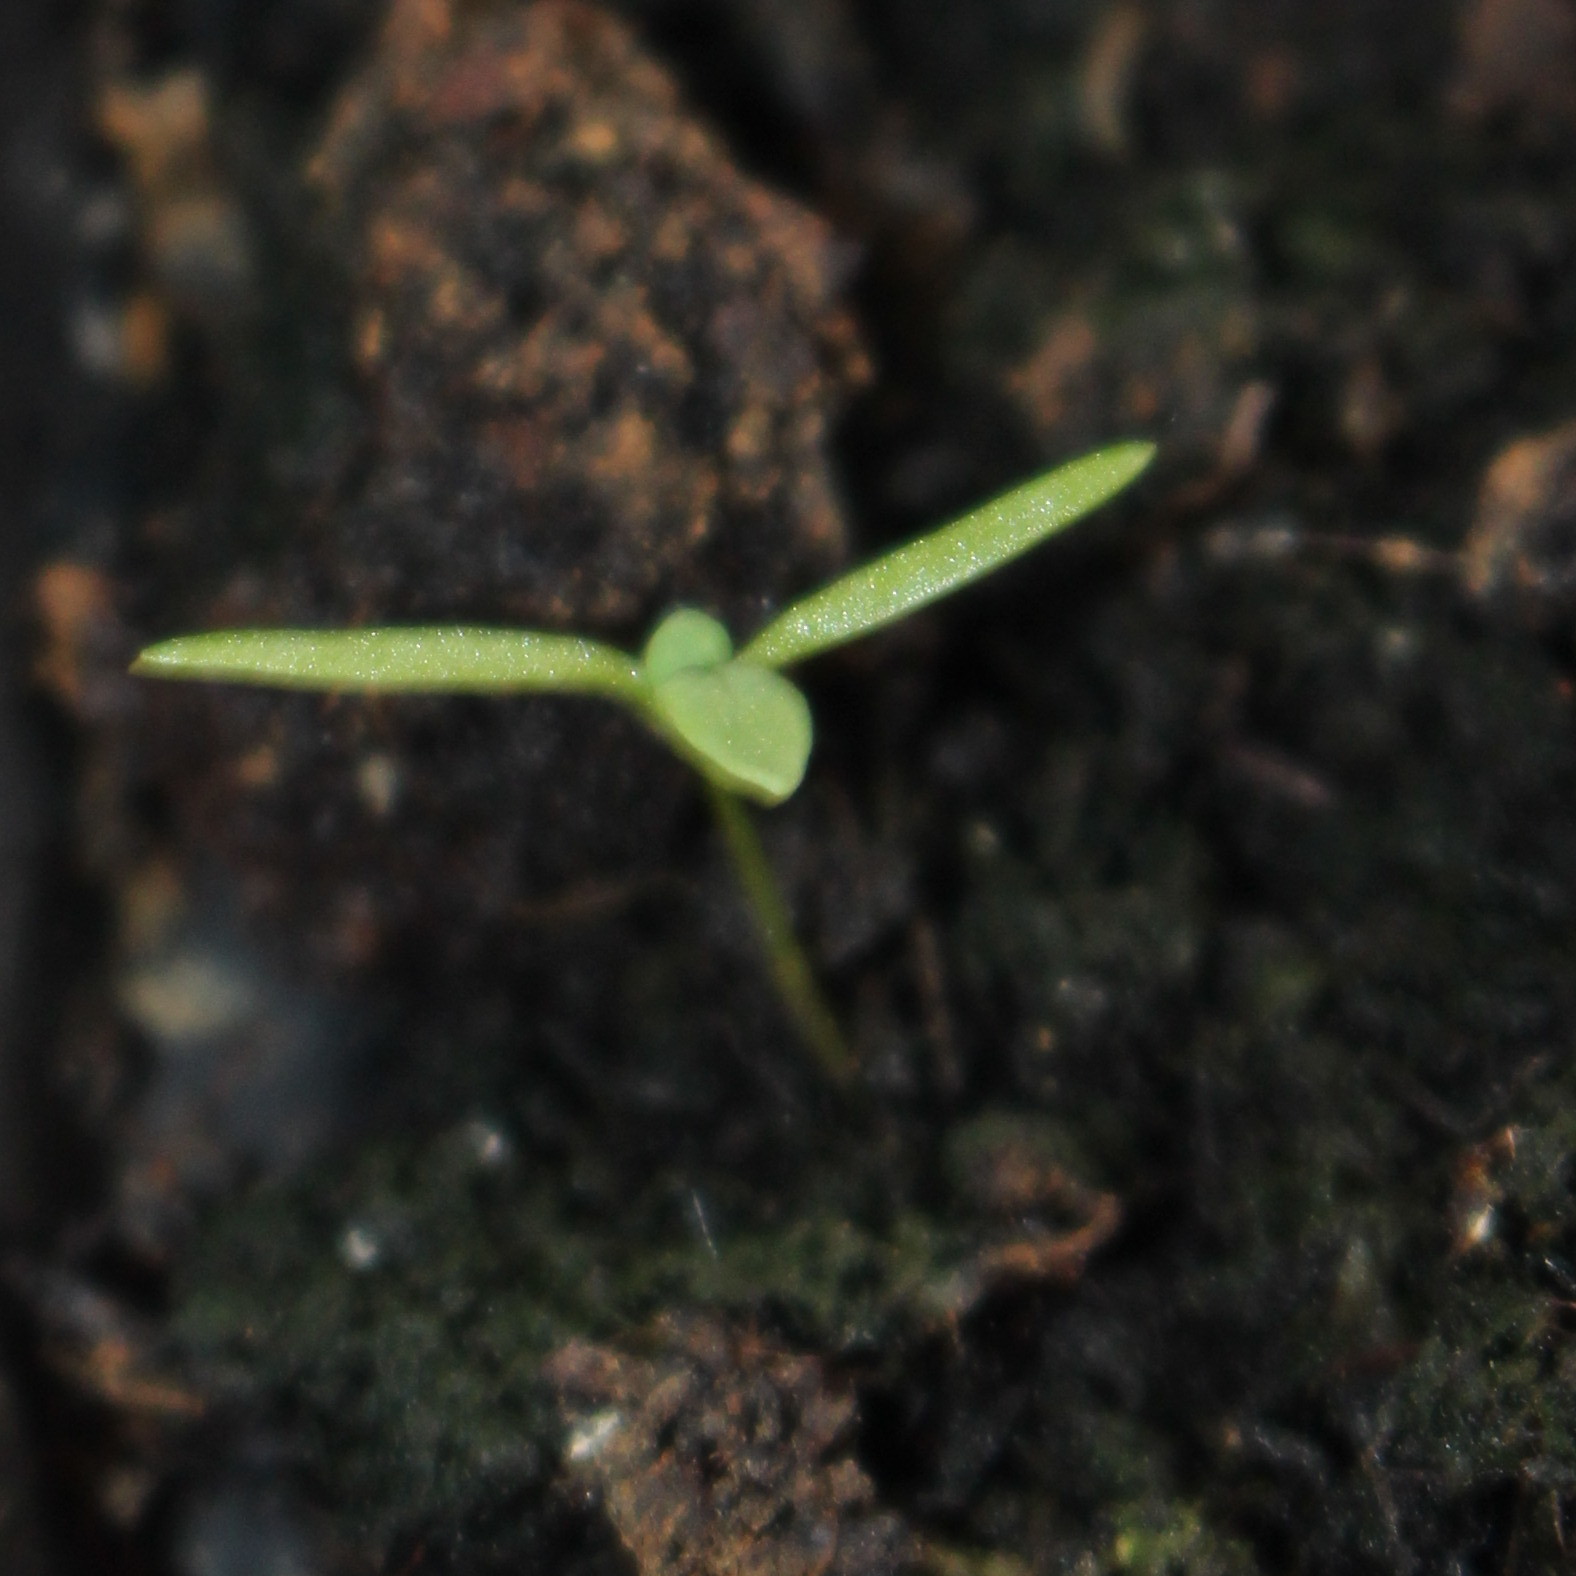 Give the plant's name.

Papaver rhoeas
